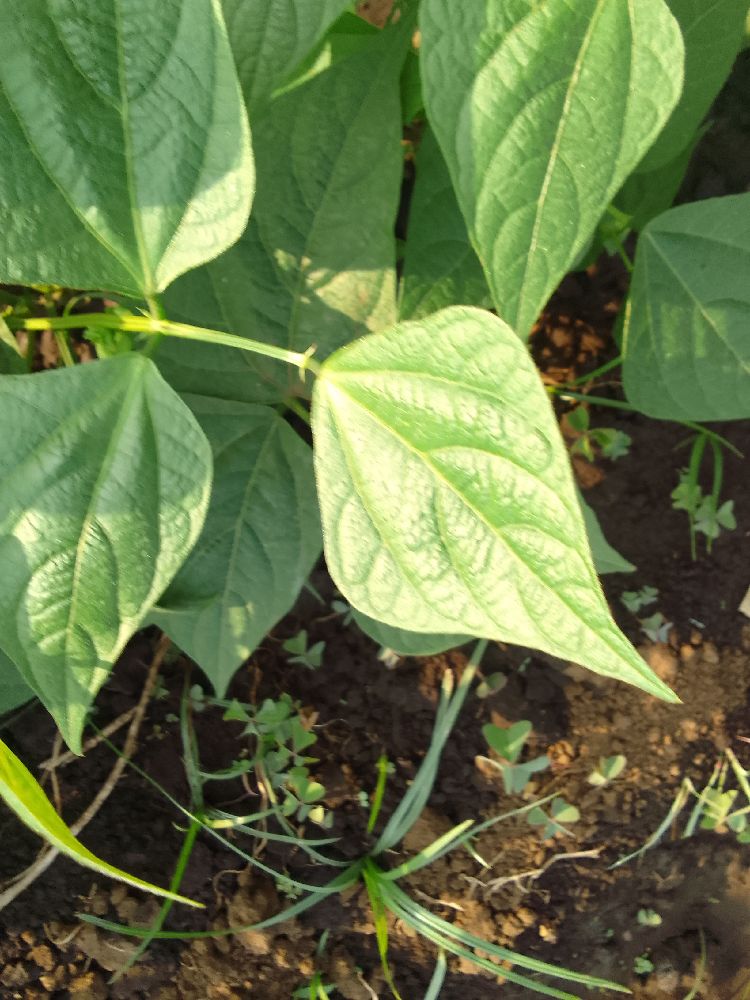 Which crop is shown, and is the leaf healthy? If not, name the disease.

common bean, healthy
